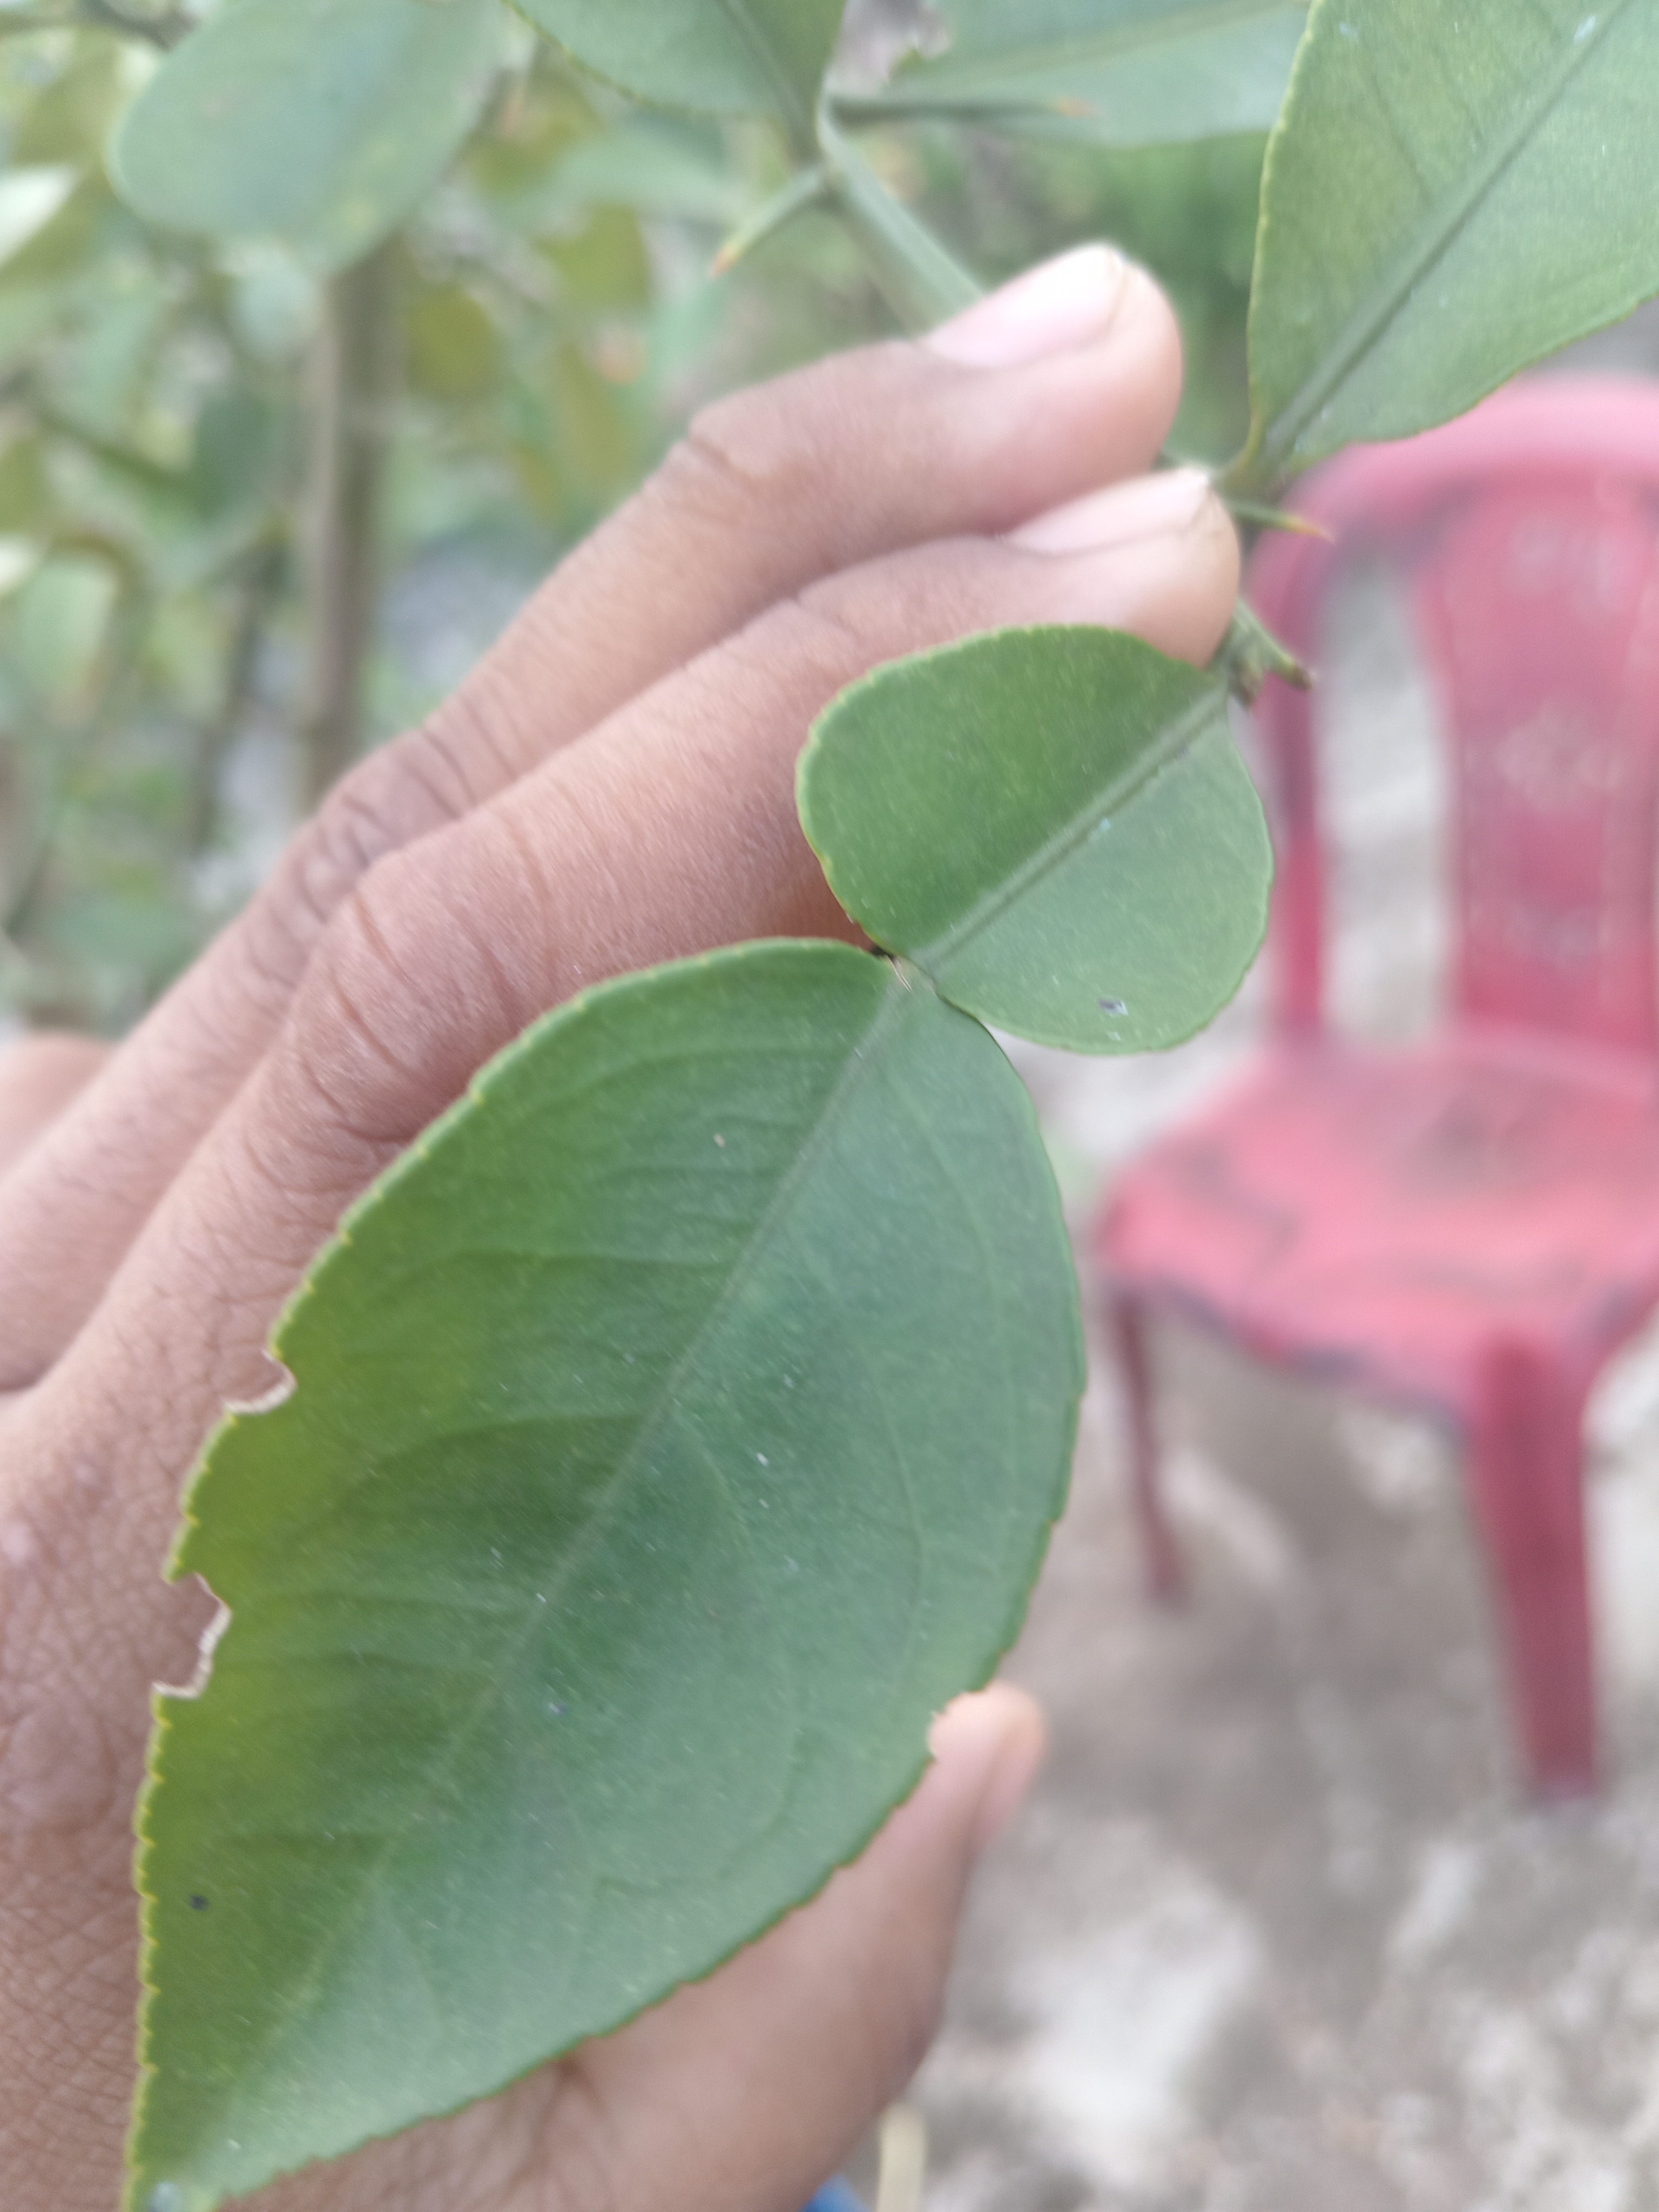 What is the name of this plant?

lemon
